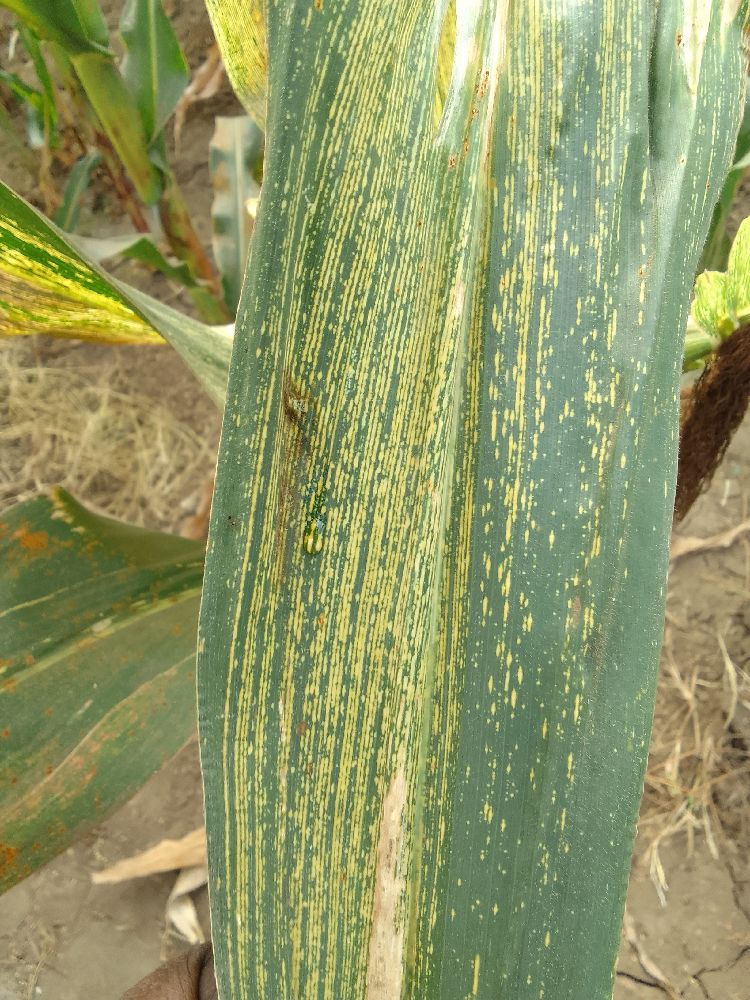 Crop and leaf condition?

maize, maize streak virus
